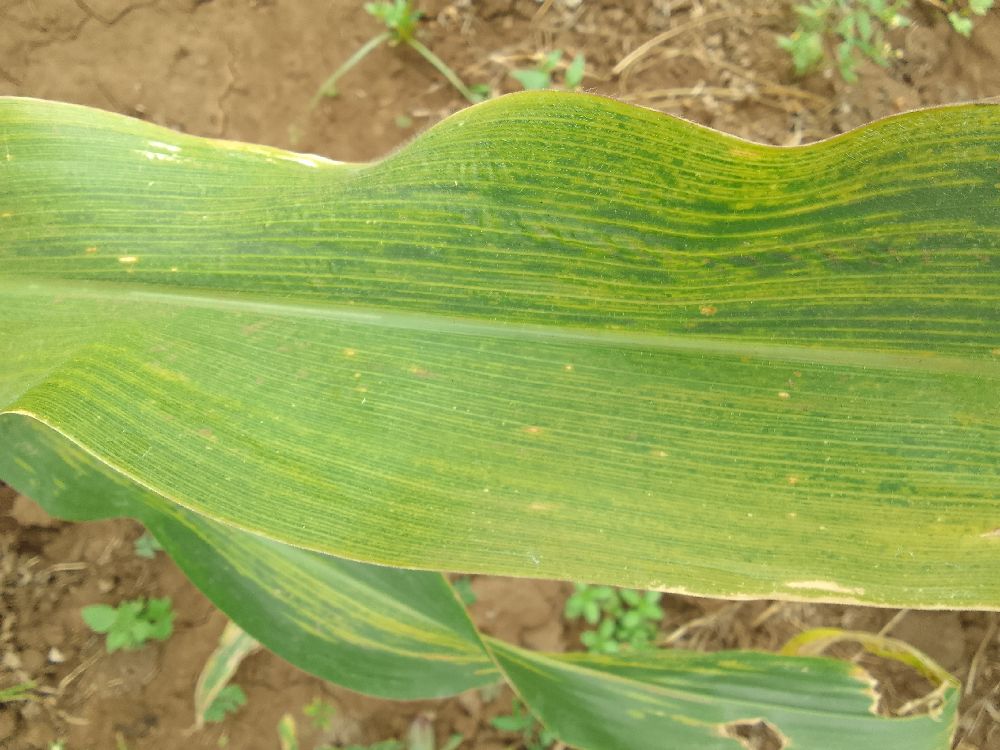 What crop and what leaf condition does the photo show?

maize, maize lethal necrosis
